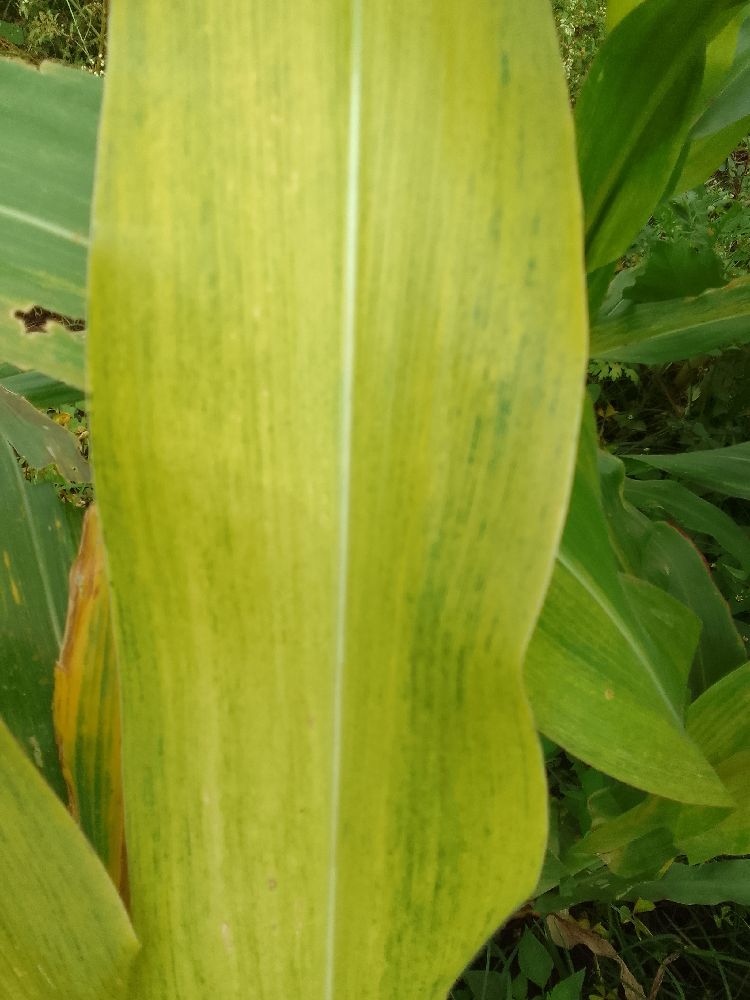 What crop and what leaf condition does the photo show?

maize, maize lethal necrosis
